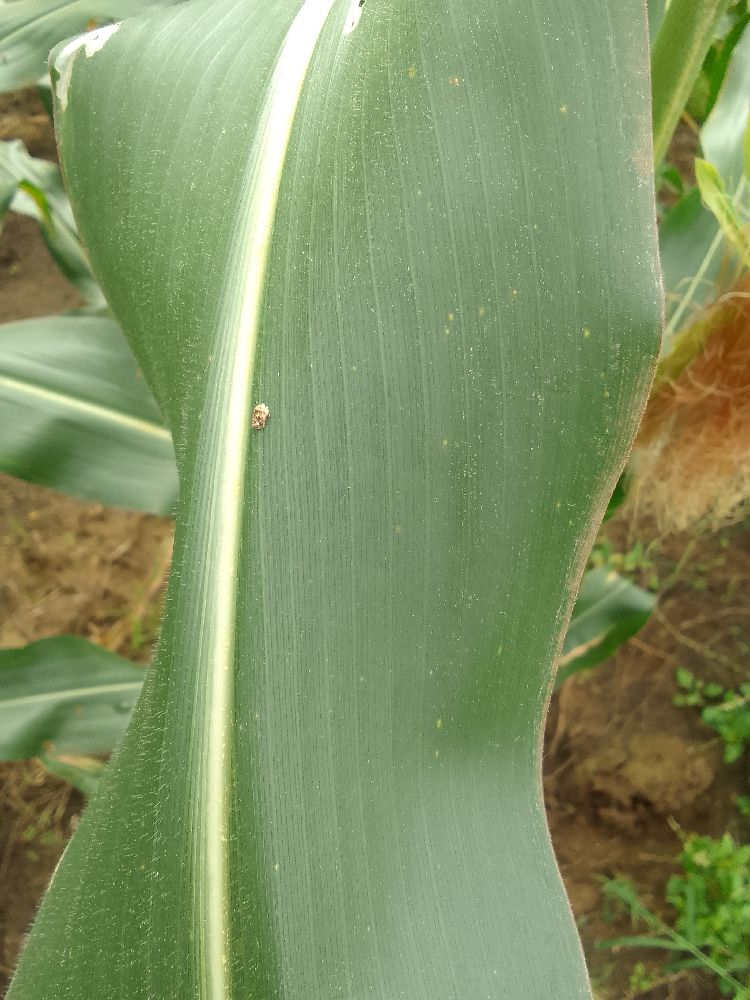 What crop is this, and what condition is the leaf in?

maize, healthy
